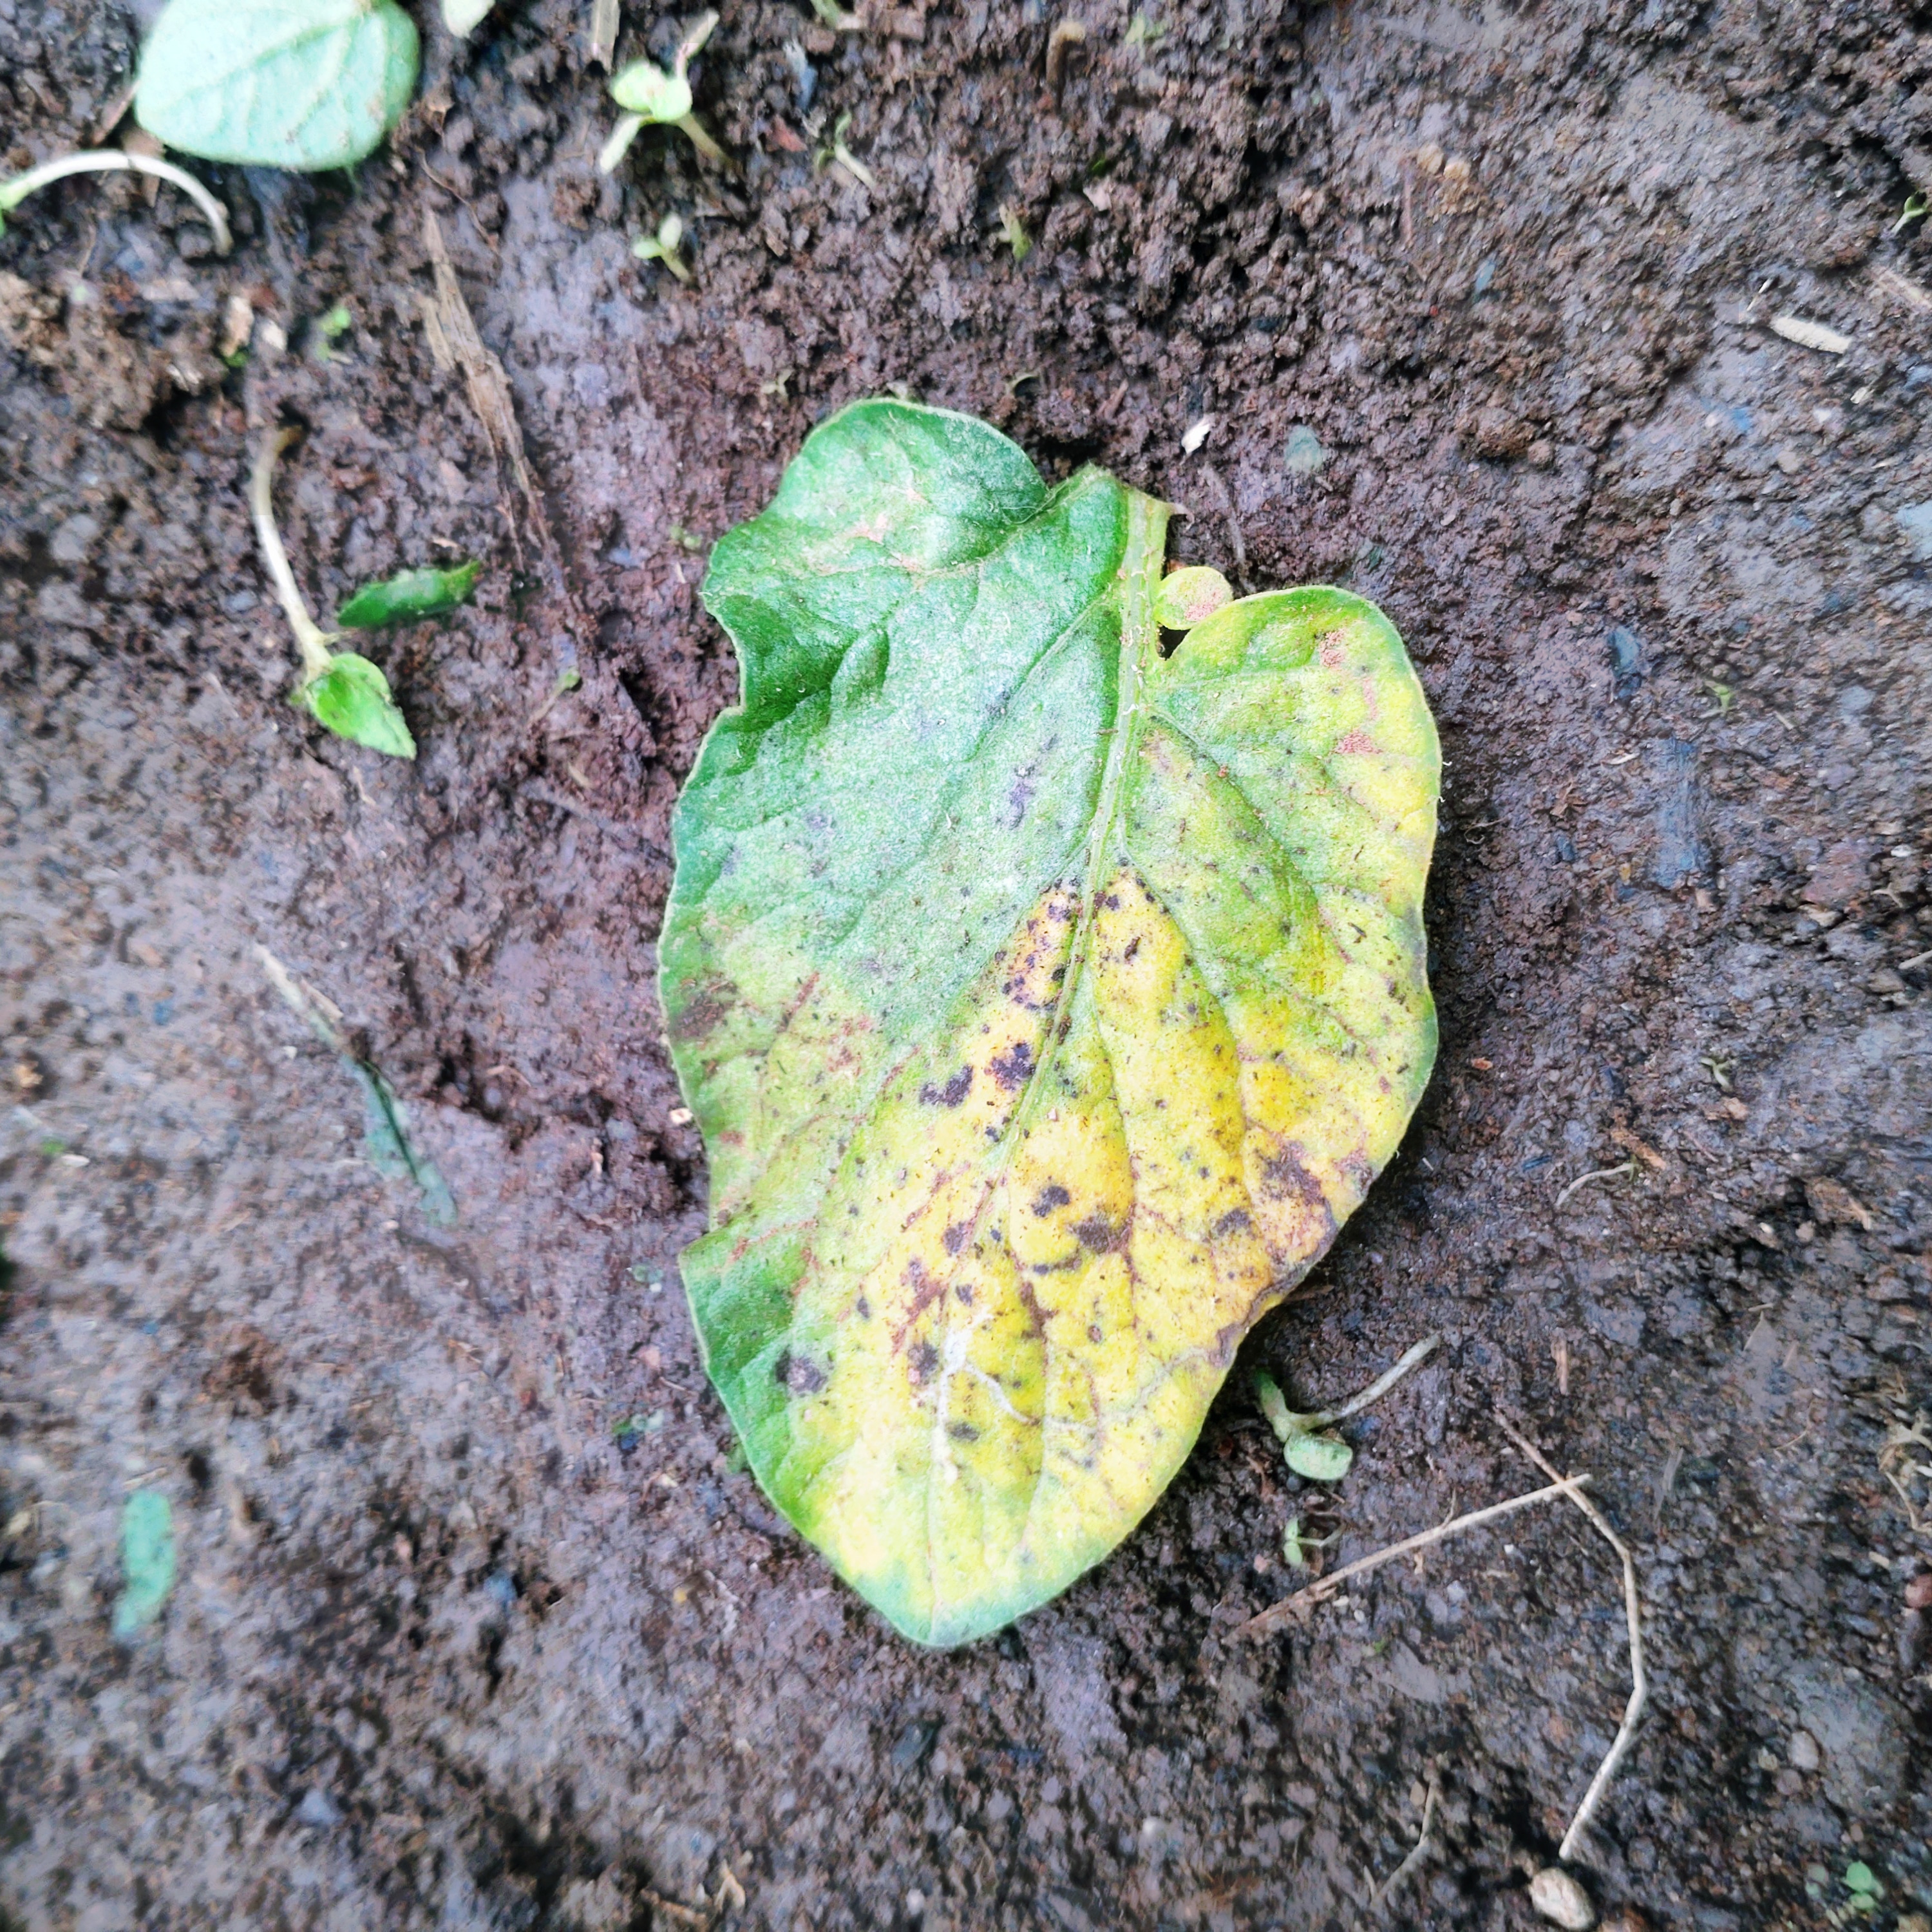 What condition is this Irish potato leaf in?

late blight
